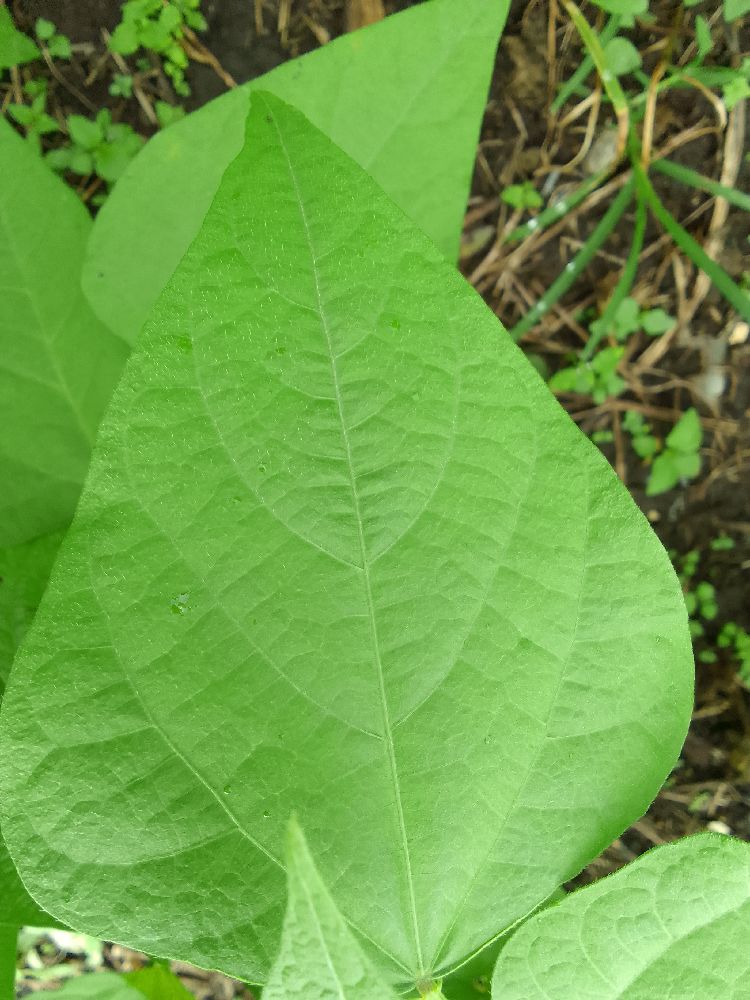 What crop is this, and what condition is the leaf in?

common bean, healthy
